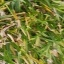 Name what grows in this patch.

grass
